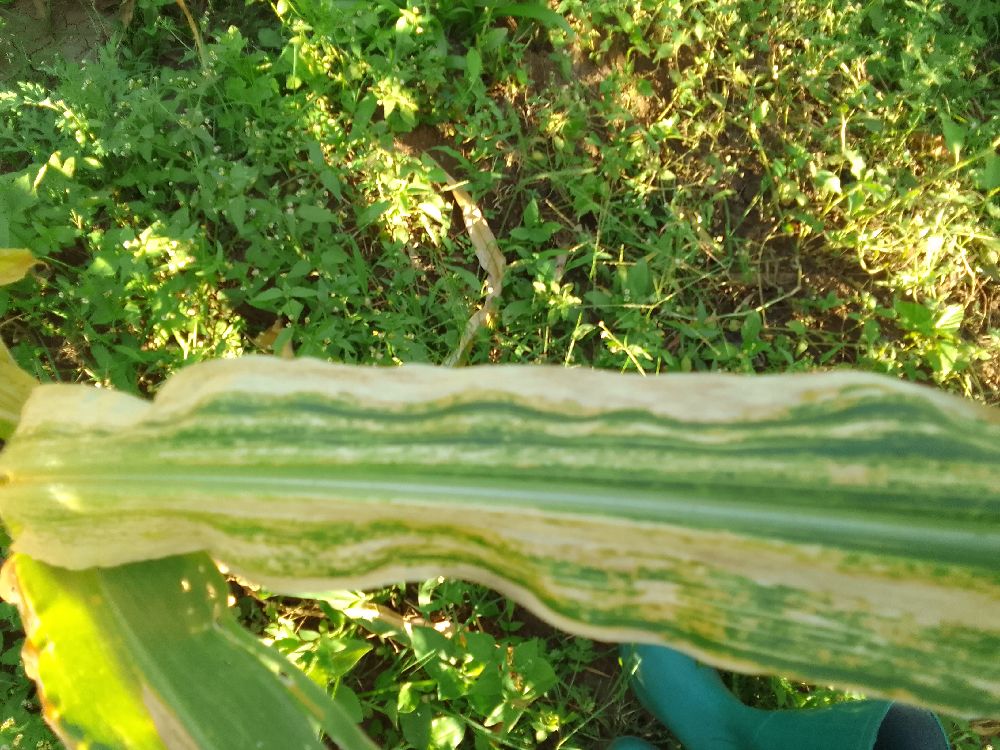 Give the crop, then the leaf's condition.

maize, maize lethal necrosis
